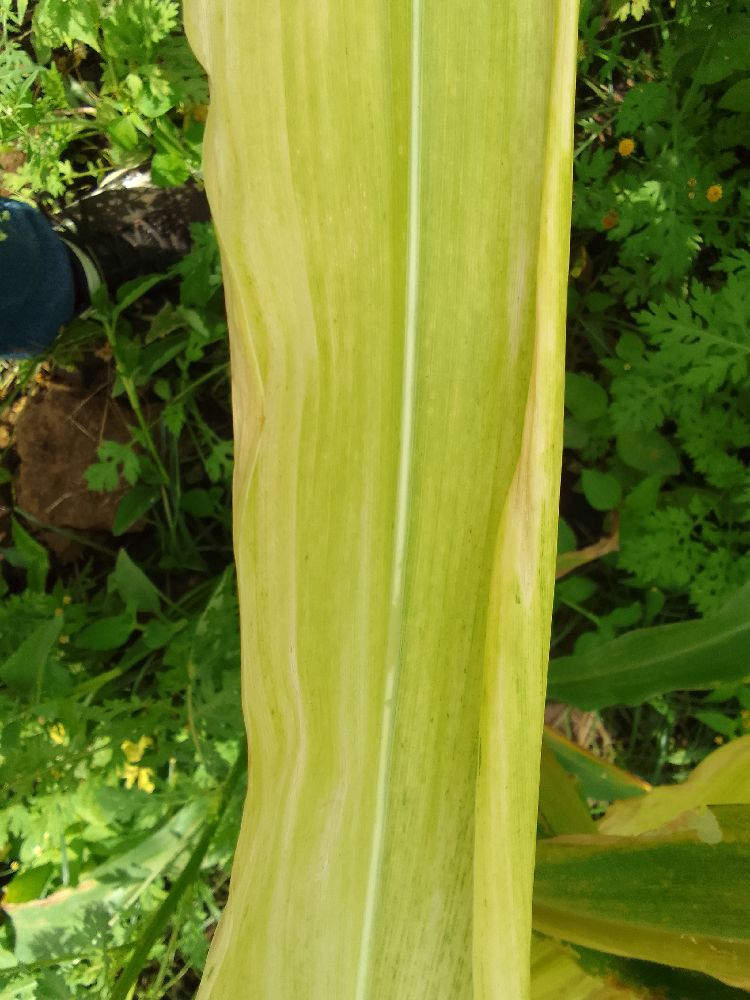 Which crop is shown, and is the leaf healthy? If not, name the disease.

maize, maize lethal necrosis
